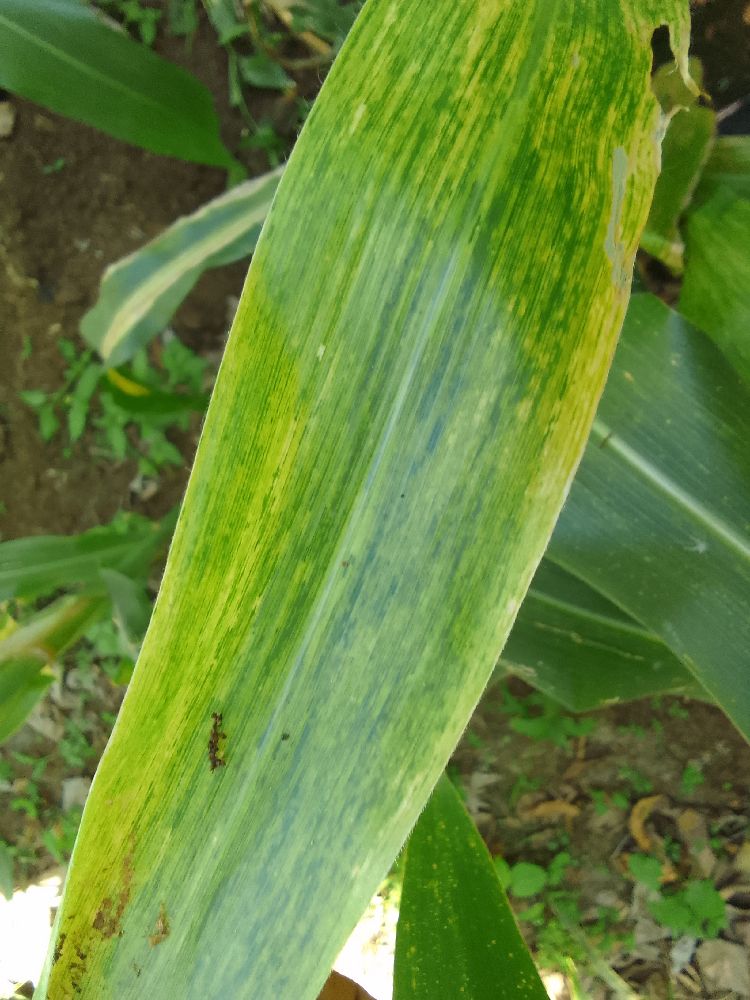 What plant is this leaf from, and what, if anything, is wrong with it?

maize, maize lethal necrosis
